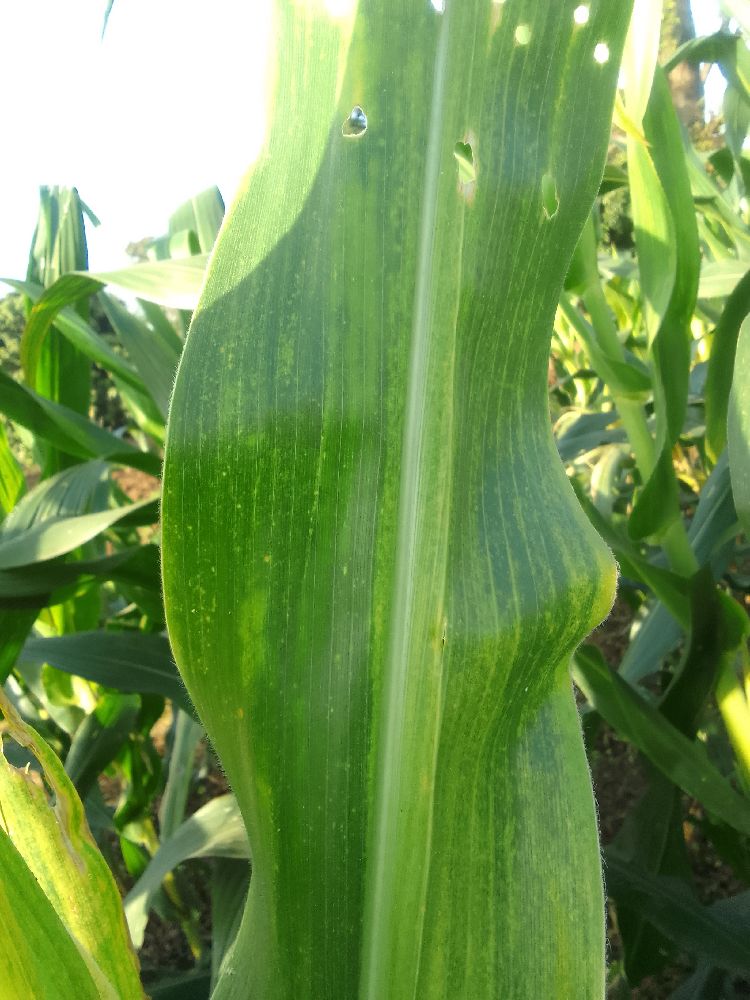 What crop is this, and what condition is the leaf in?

maize, maize lethal necrosis
